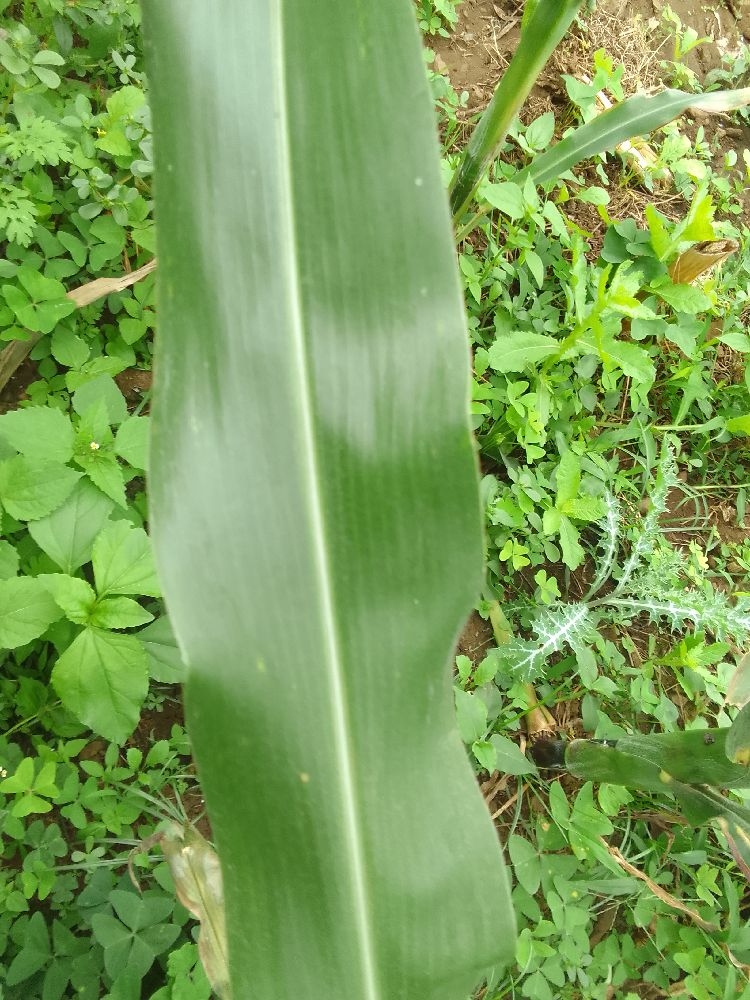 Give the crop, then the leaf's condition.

maize, healthy
